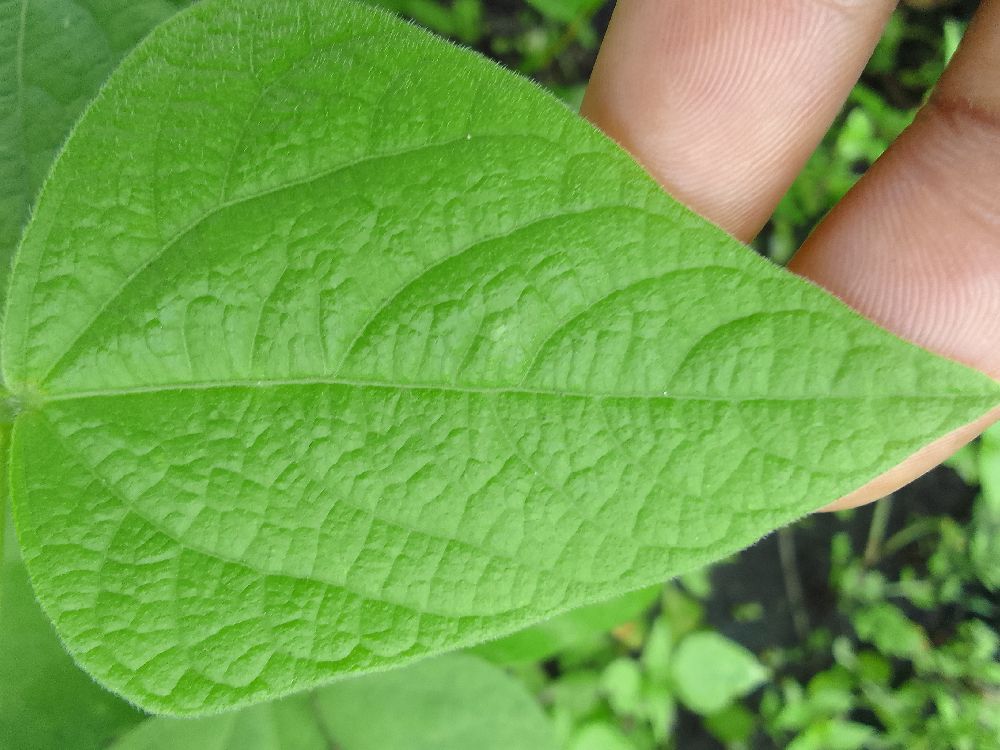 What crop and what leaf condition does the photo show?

common bean, healthy
